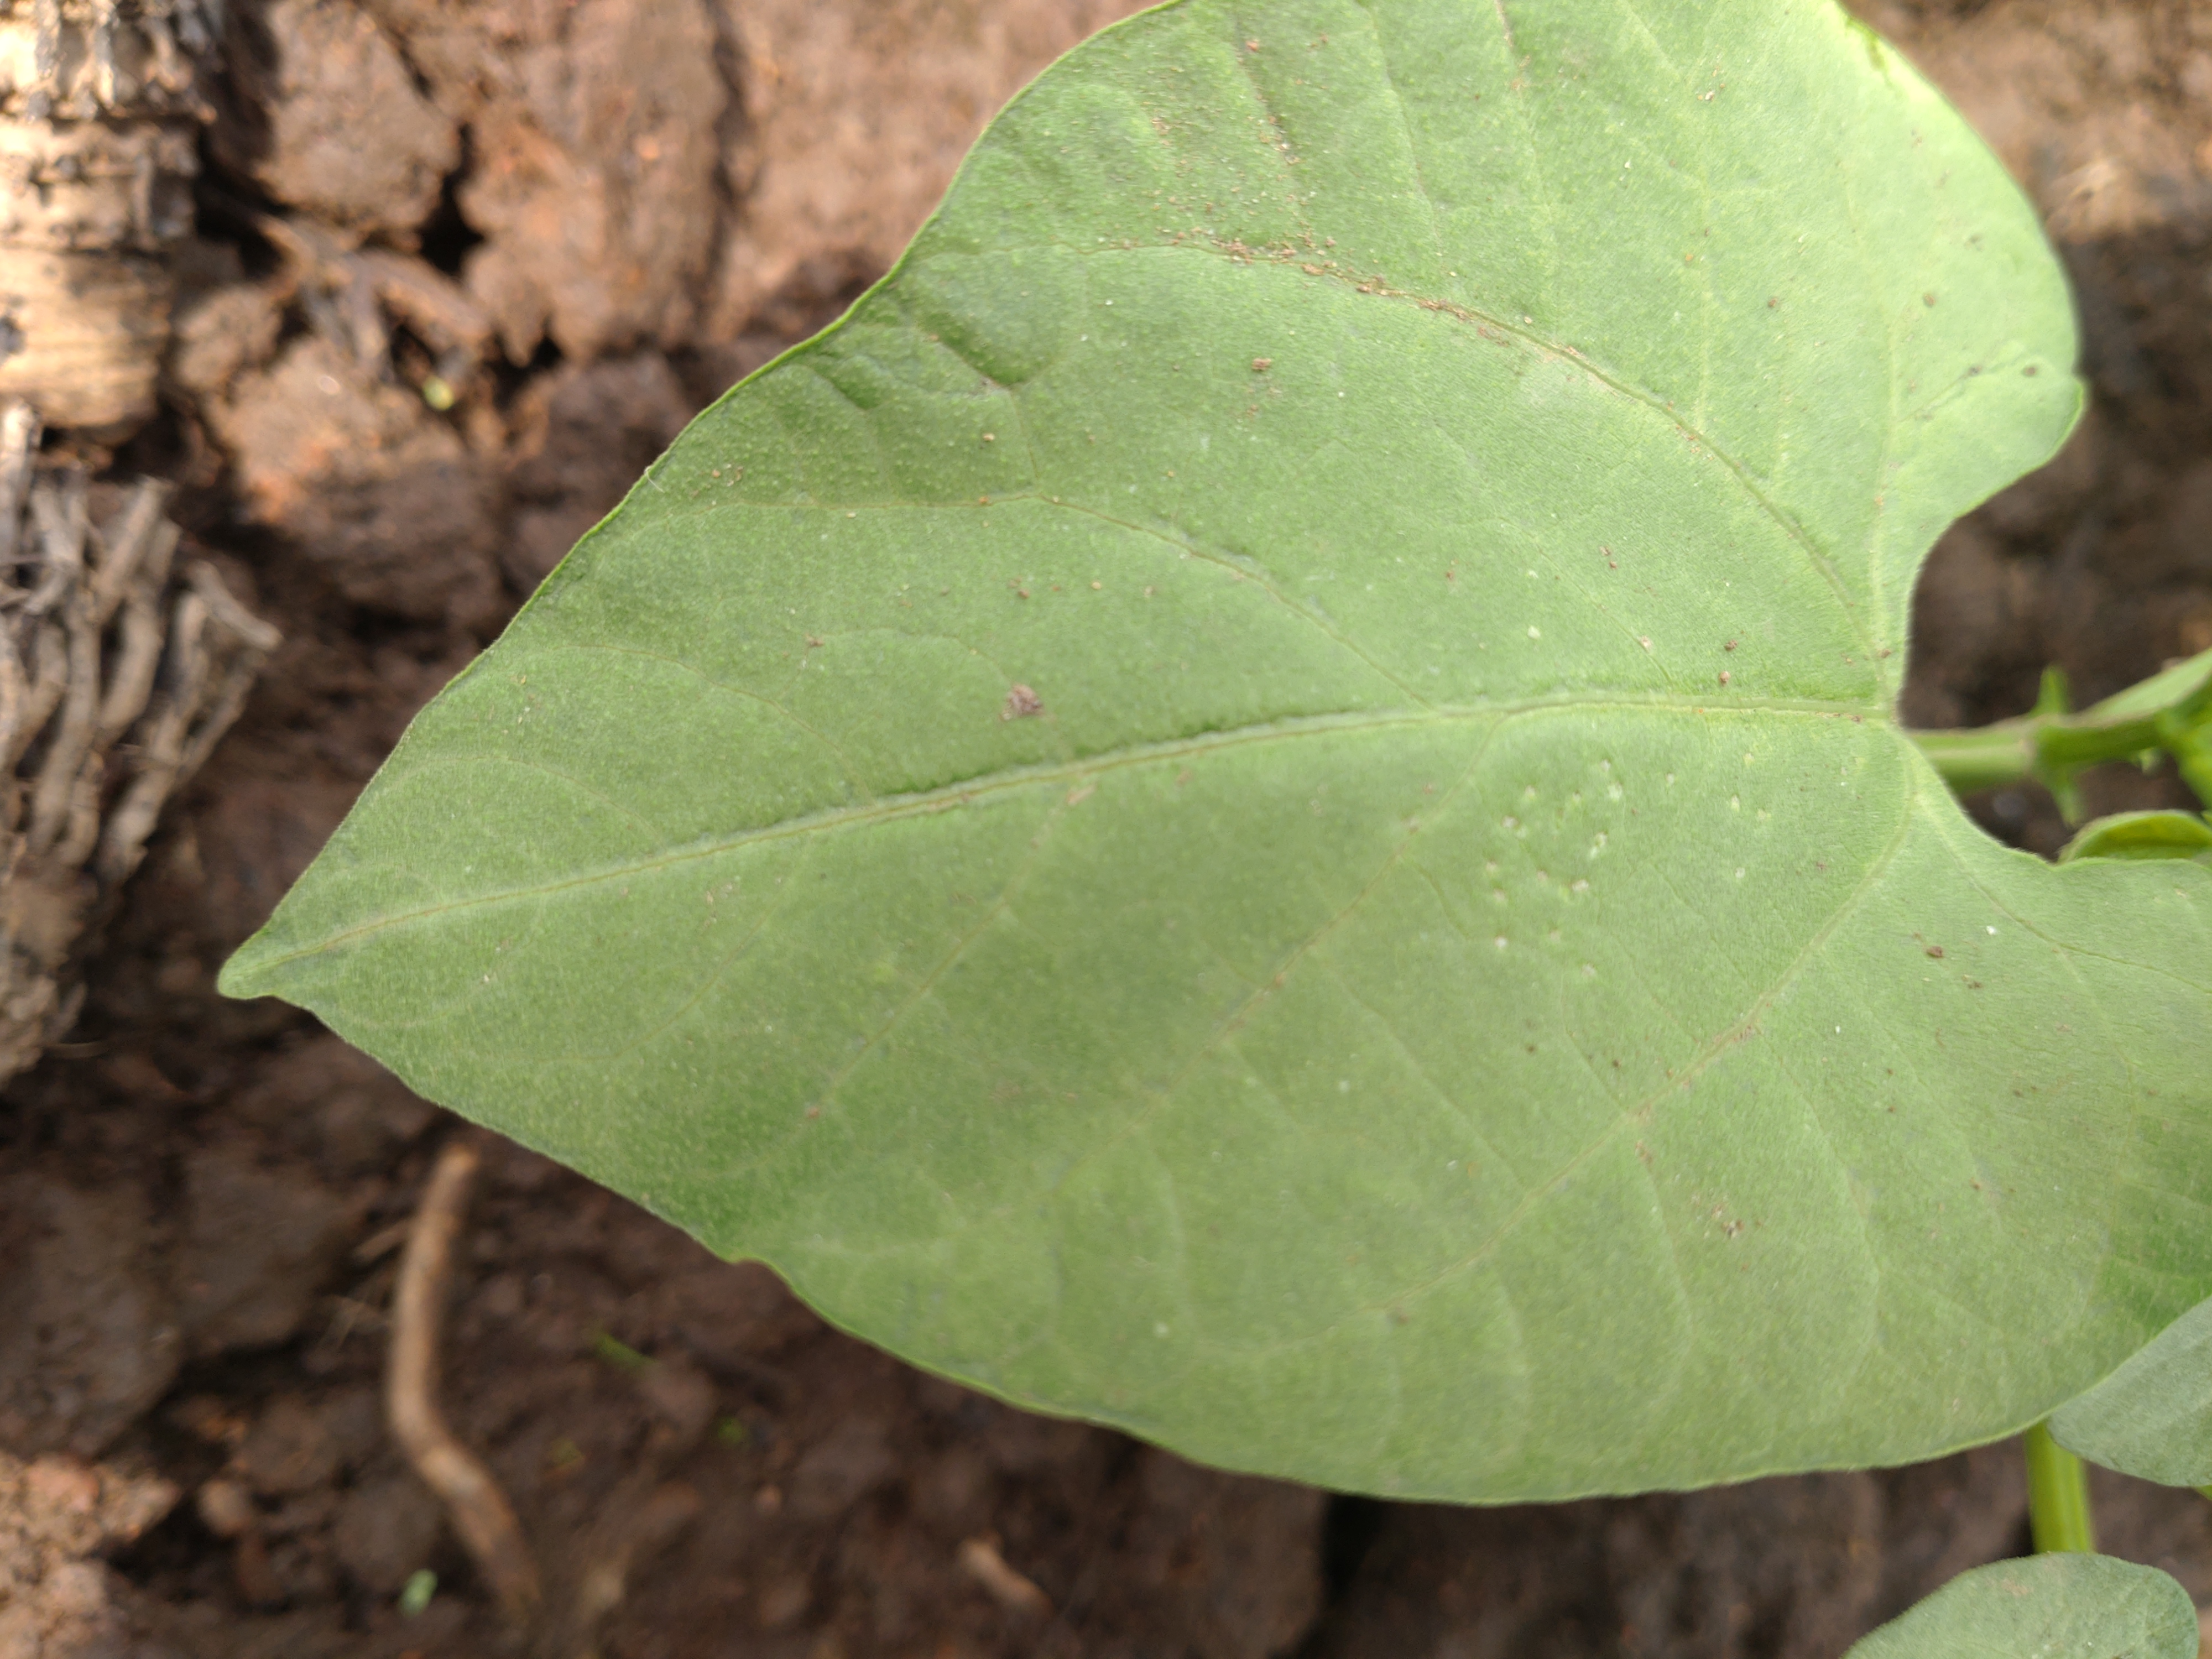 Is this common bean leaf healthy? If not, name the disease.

healthy
